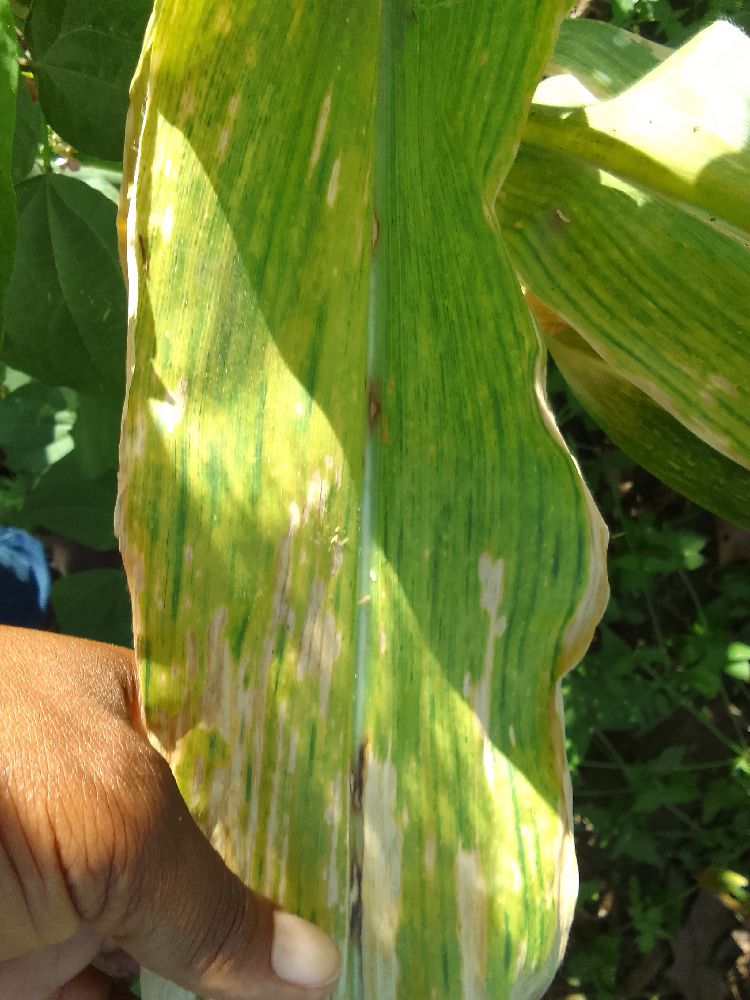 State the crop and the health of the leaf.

maize, maize lethal necrosis
